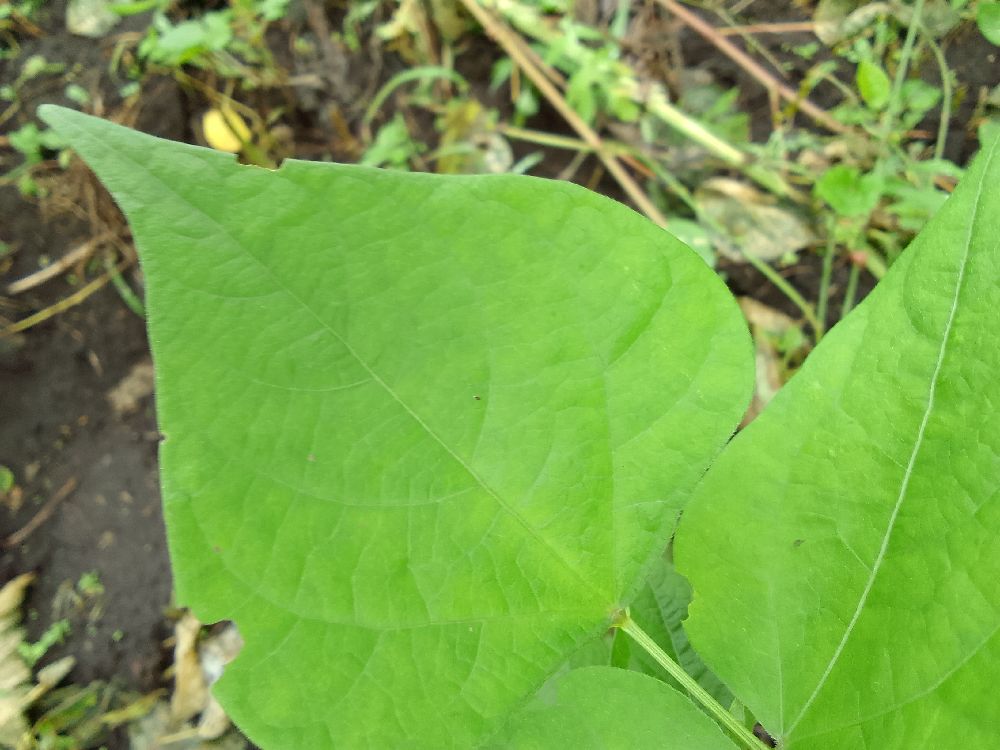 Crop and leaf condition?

common bean, healthy
